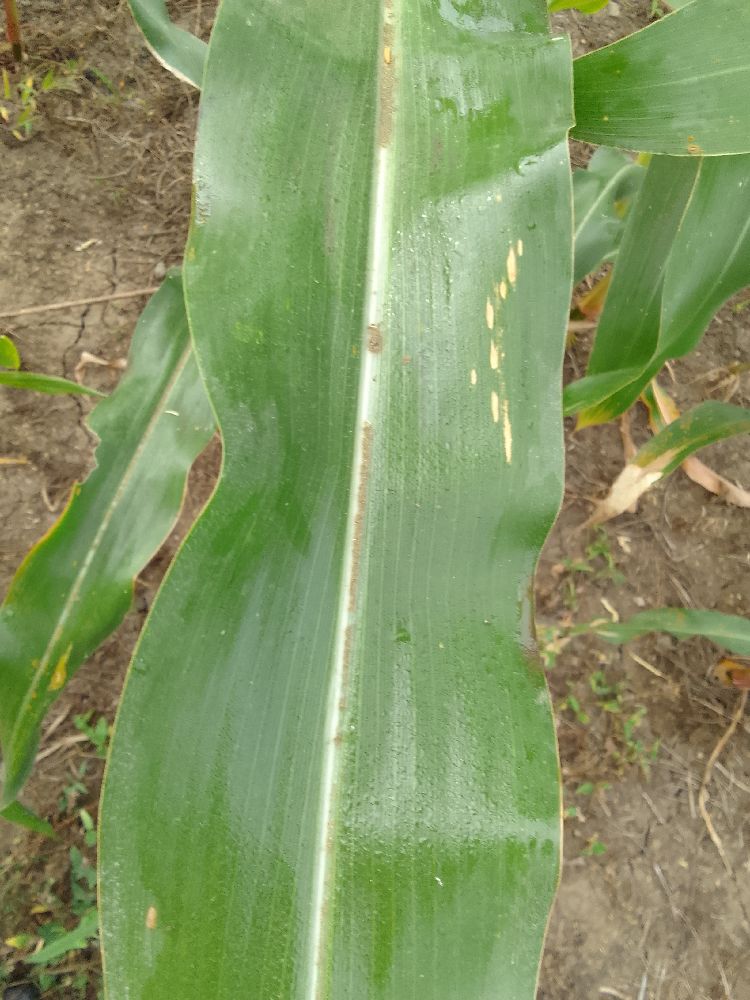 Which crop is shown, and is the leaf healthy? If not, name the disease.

maize, healthy
